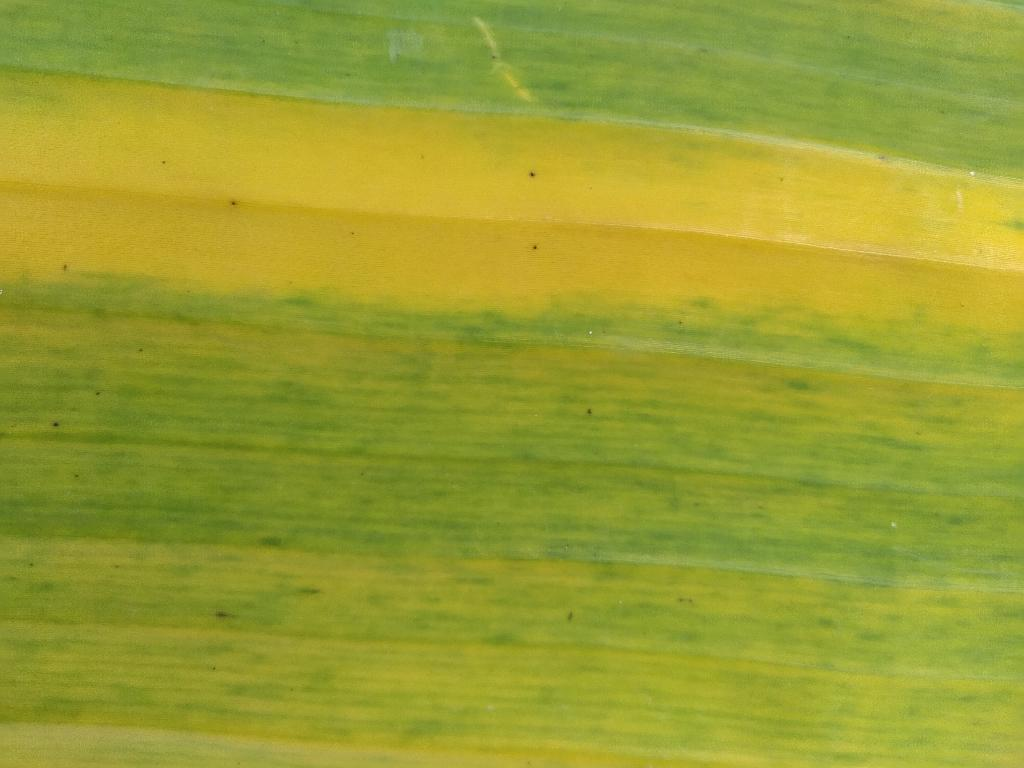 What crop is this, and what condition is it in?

banana, fusarium wilt race 1
